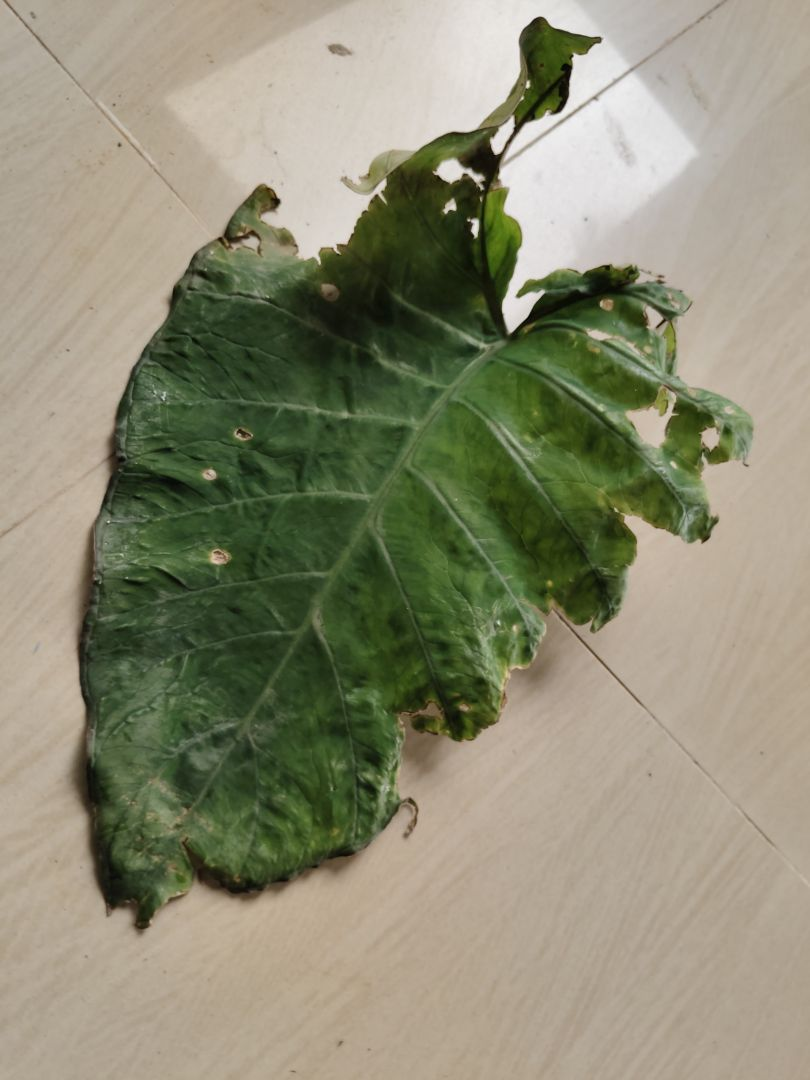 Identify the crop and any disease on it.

taro, leaf blight
